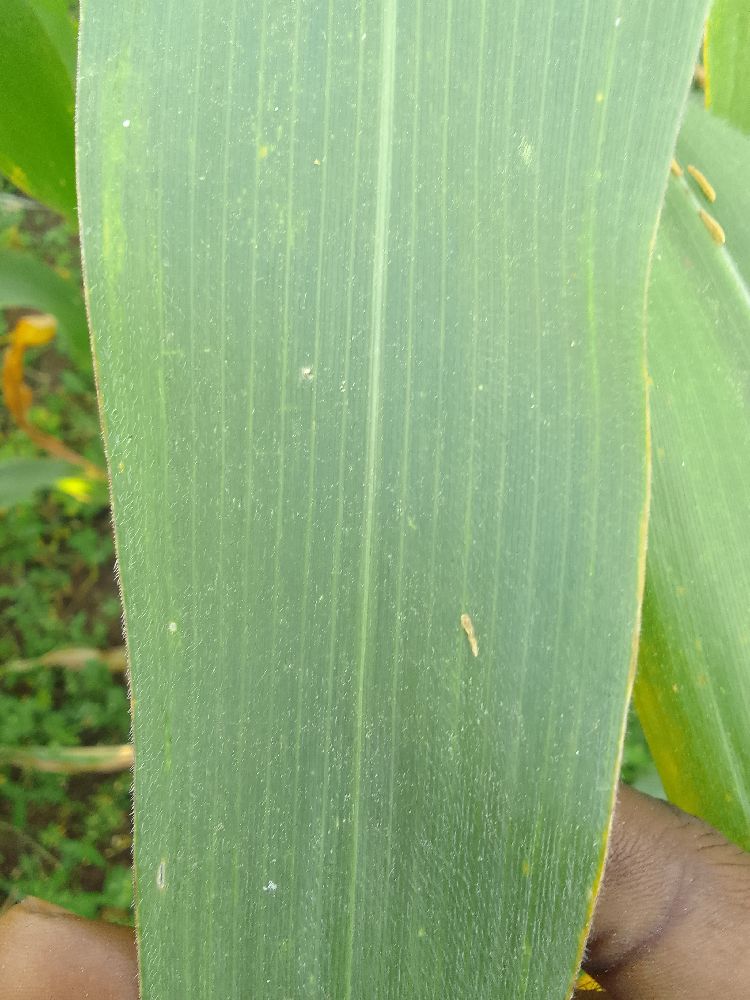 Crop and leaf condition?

maize, healthy
